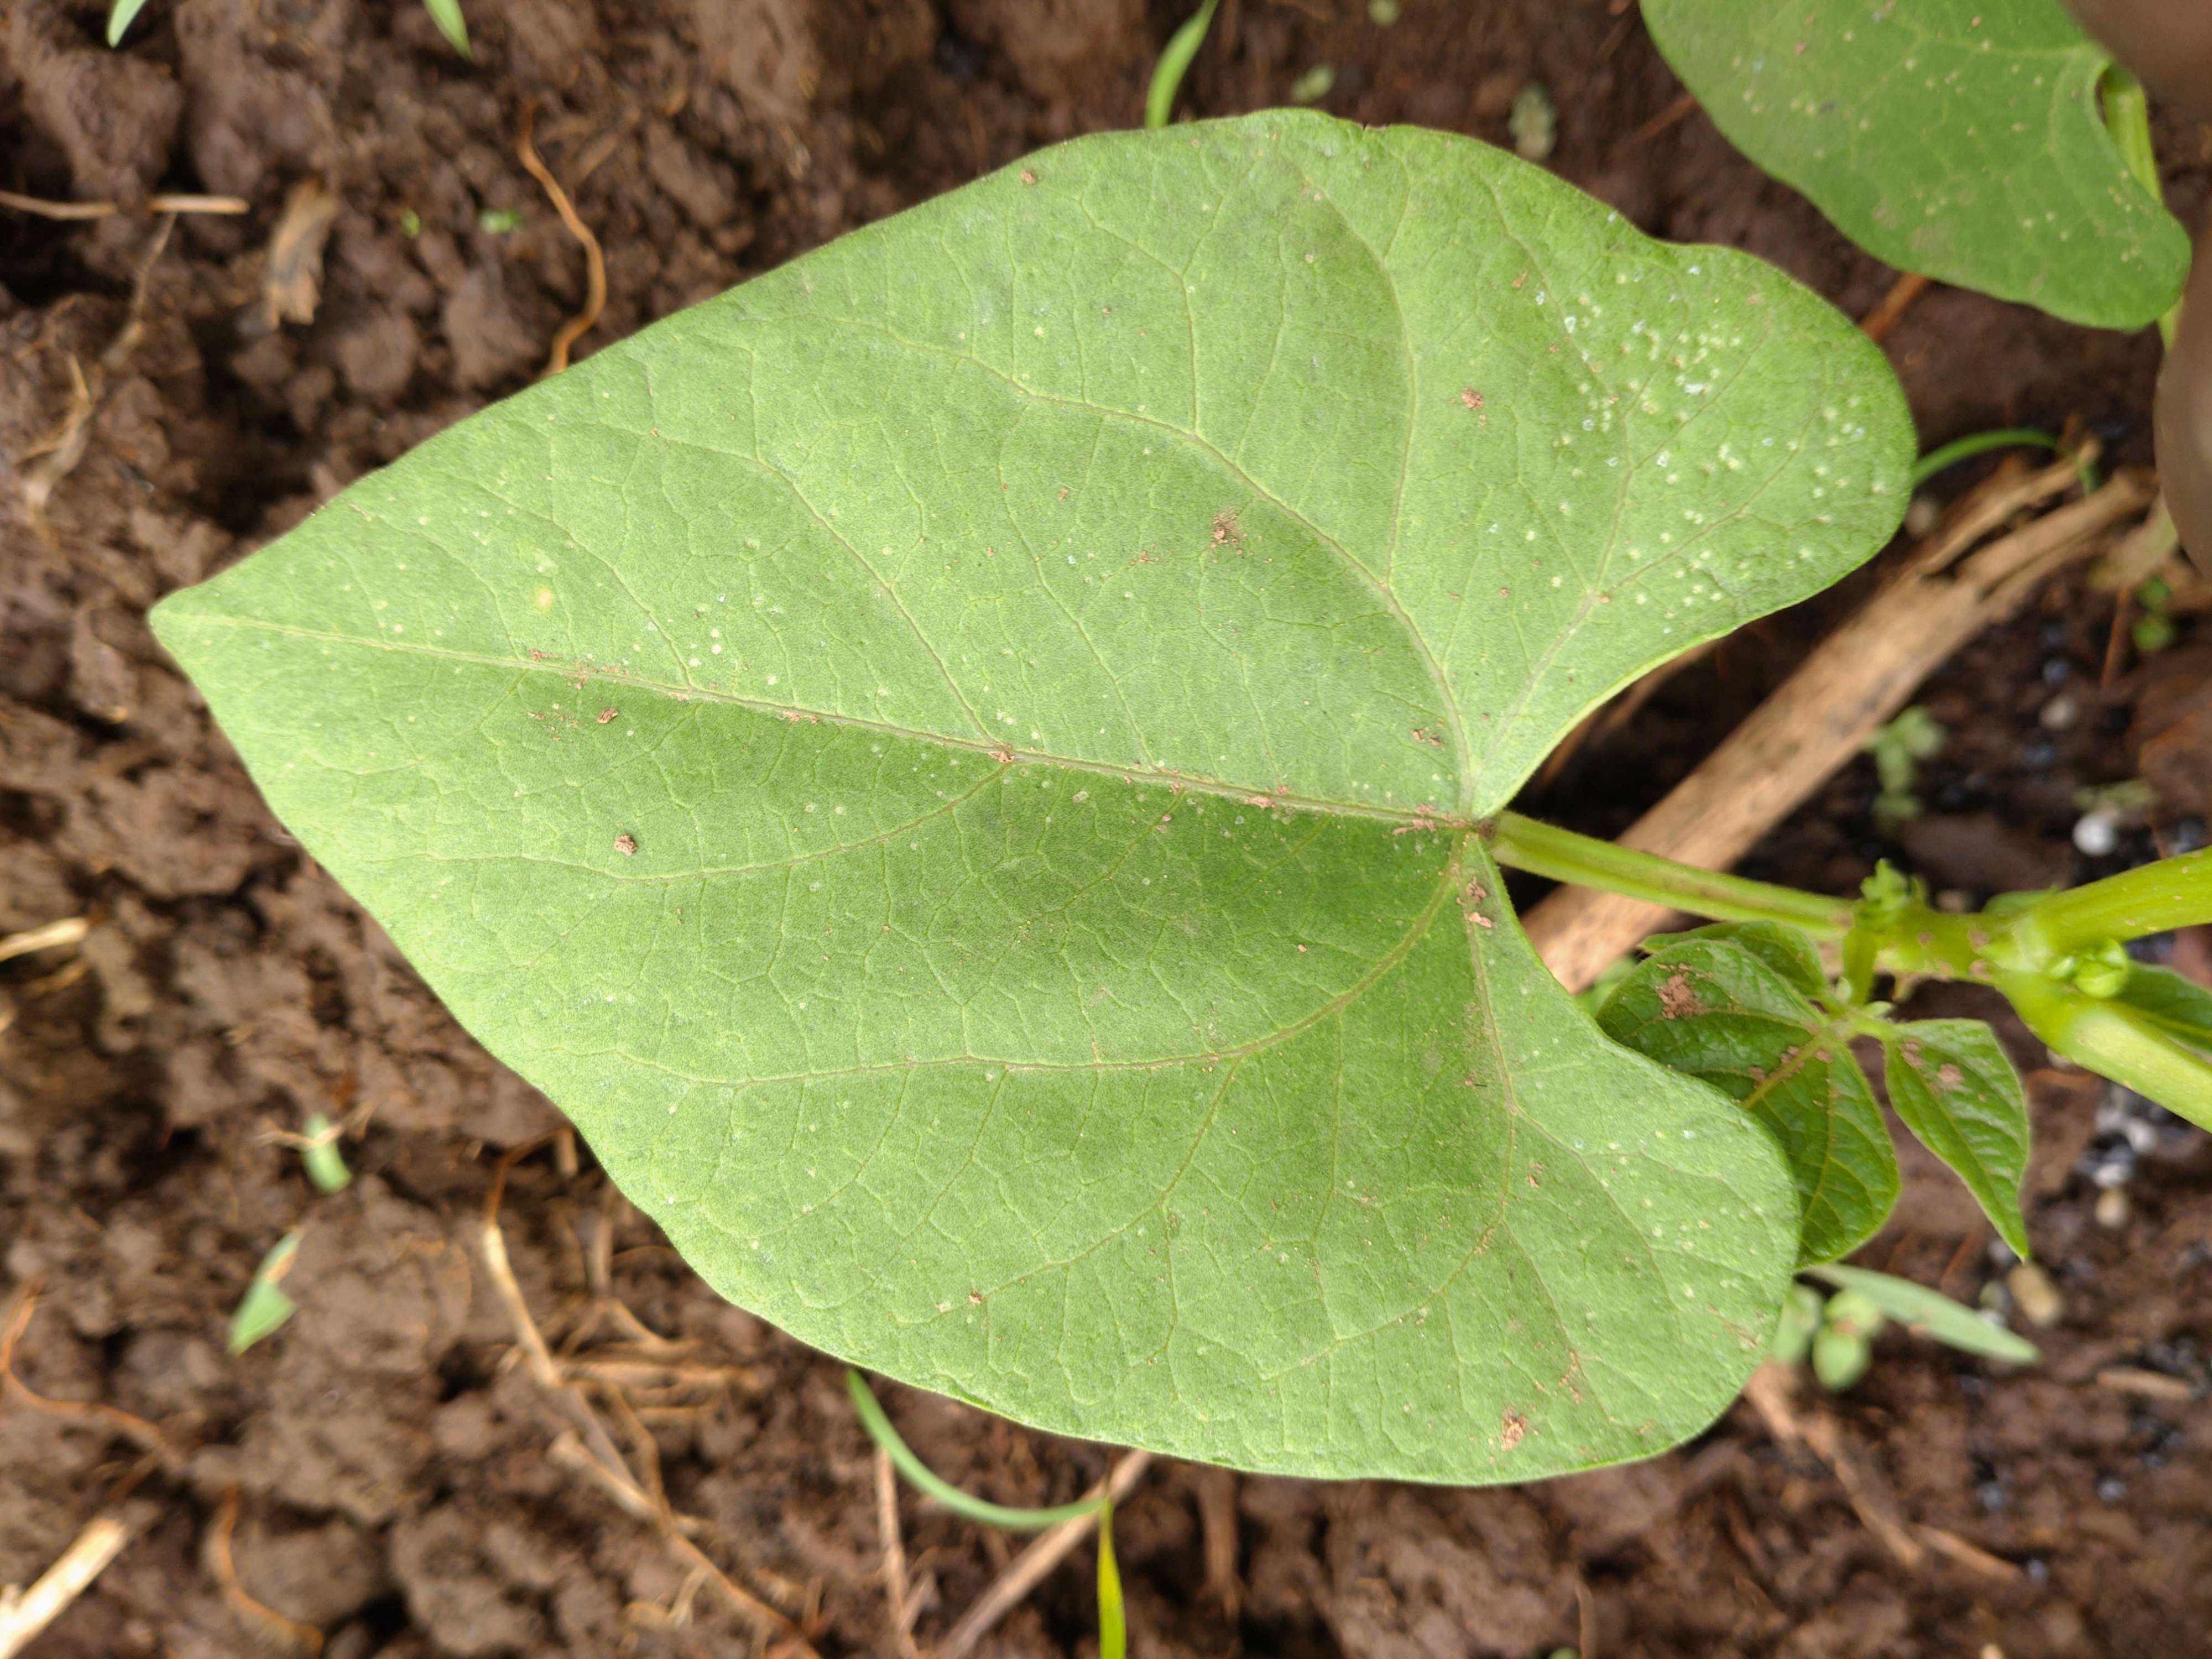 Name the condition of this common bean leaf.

healthy
